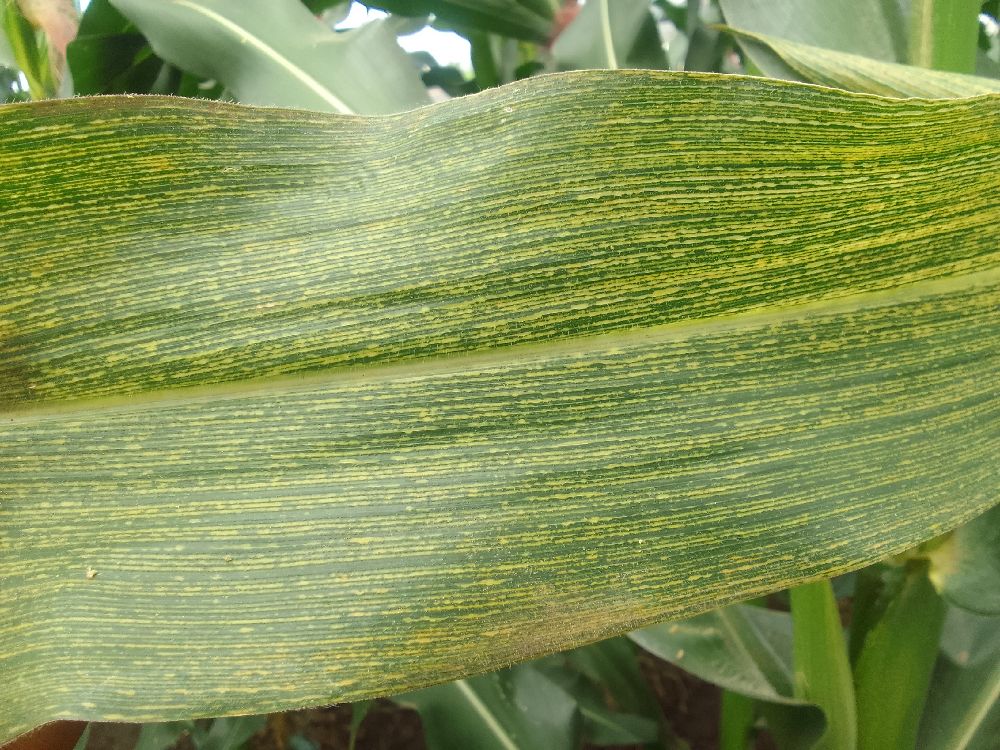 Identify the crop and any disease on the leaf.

maize, maize streak virus
